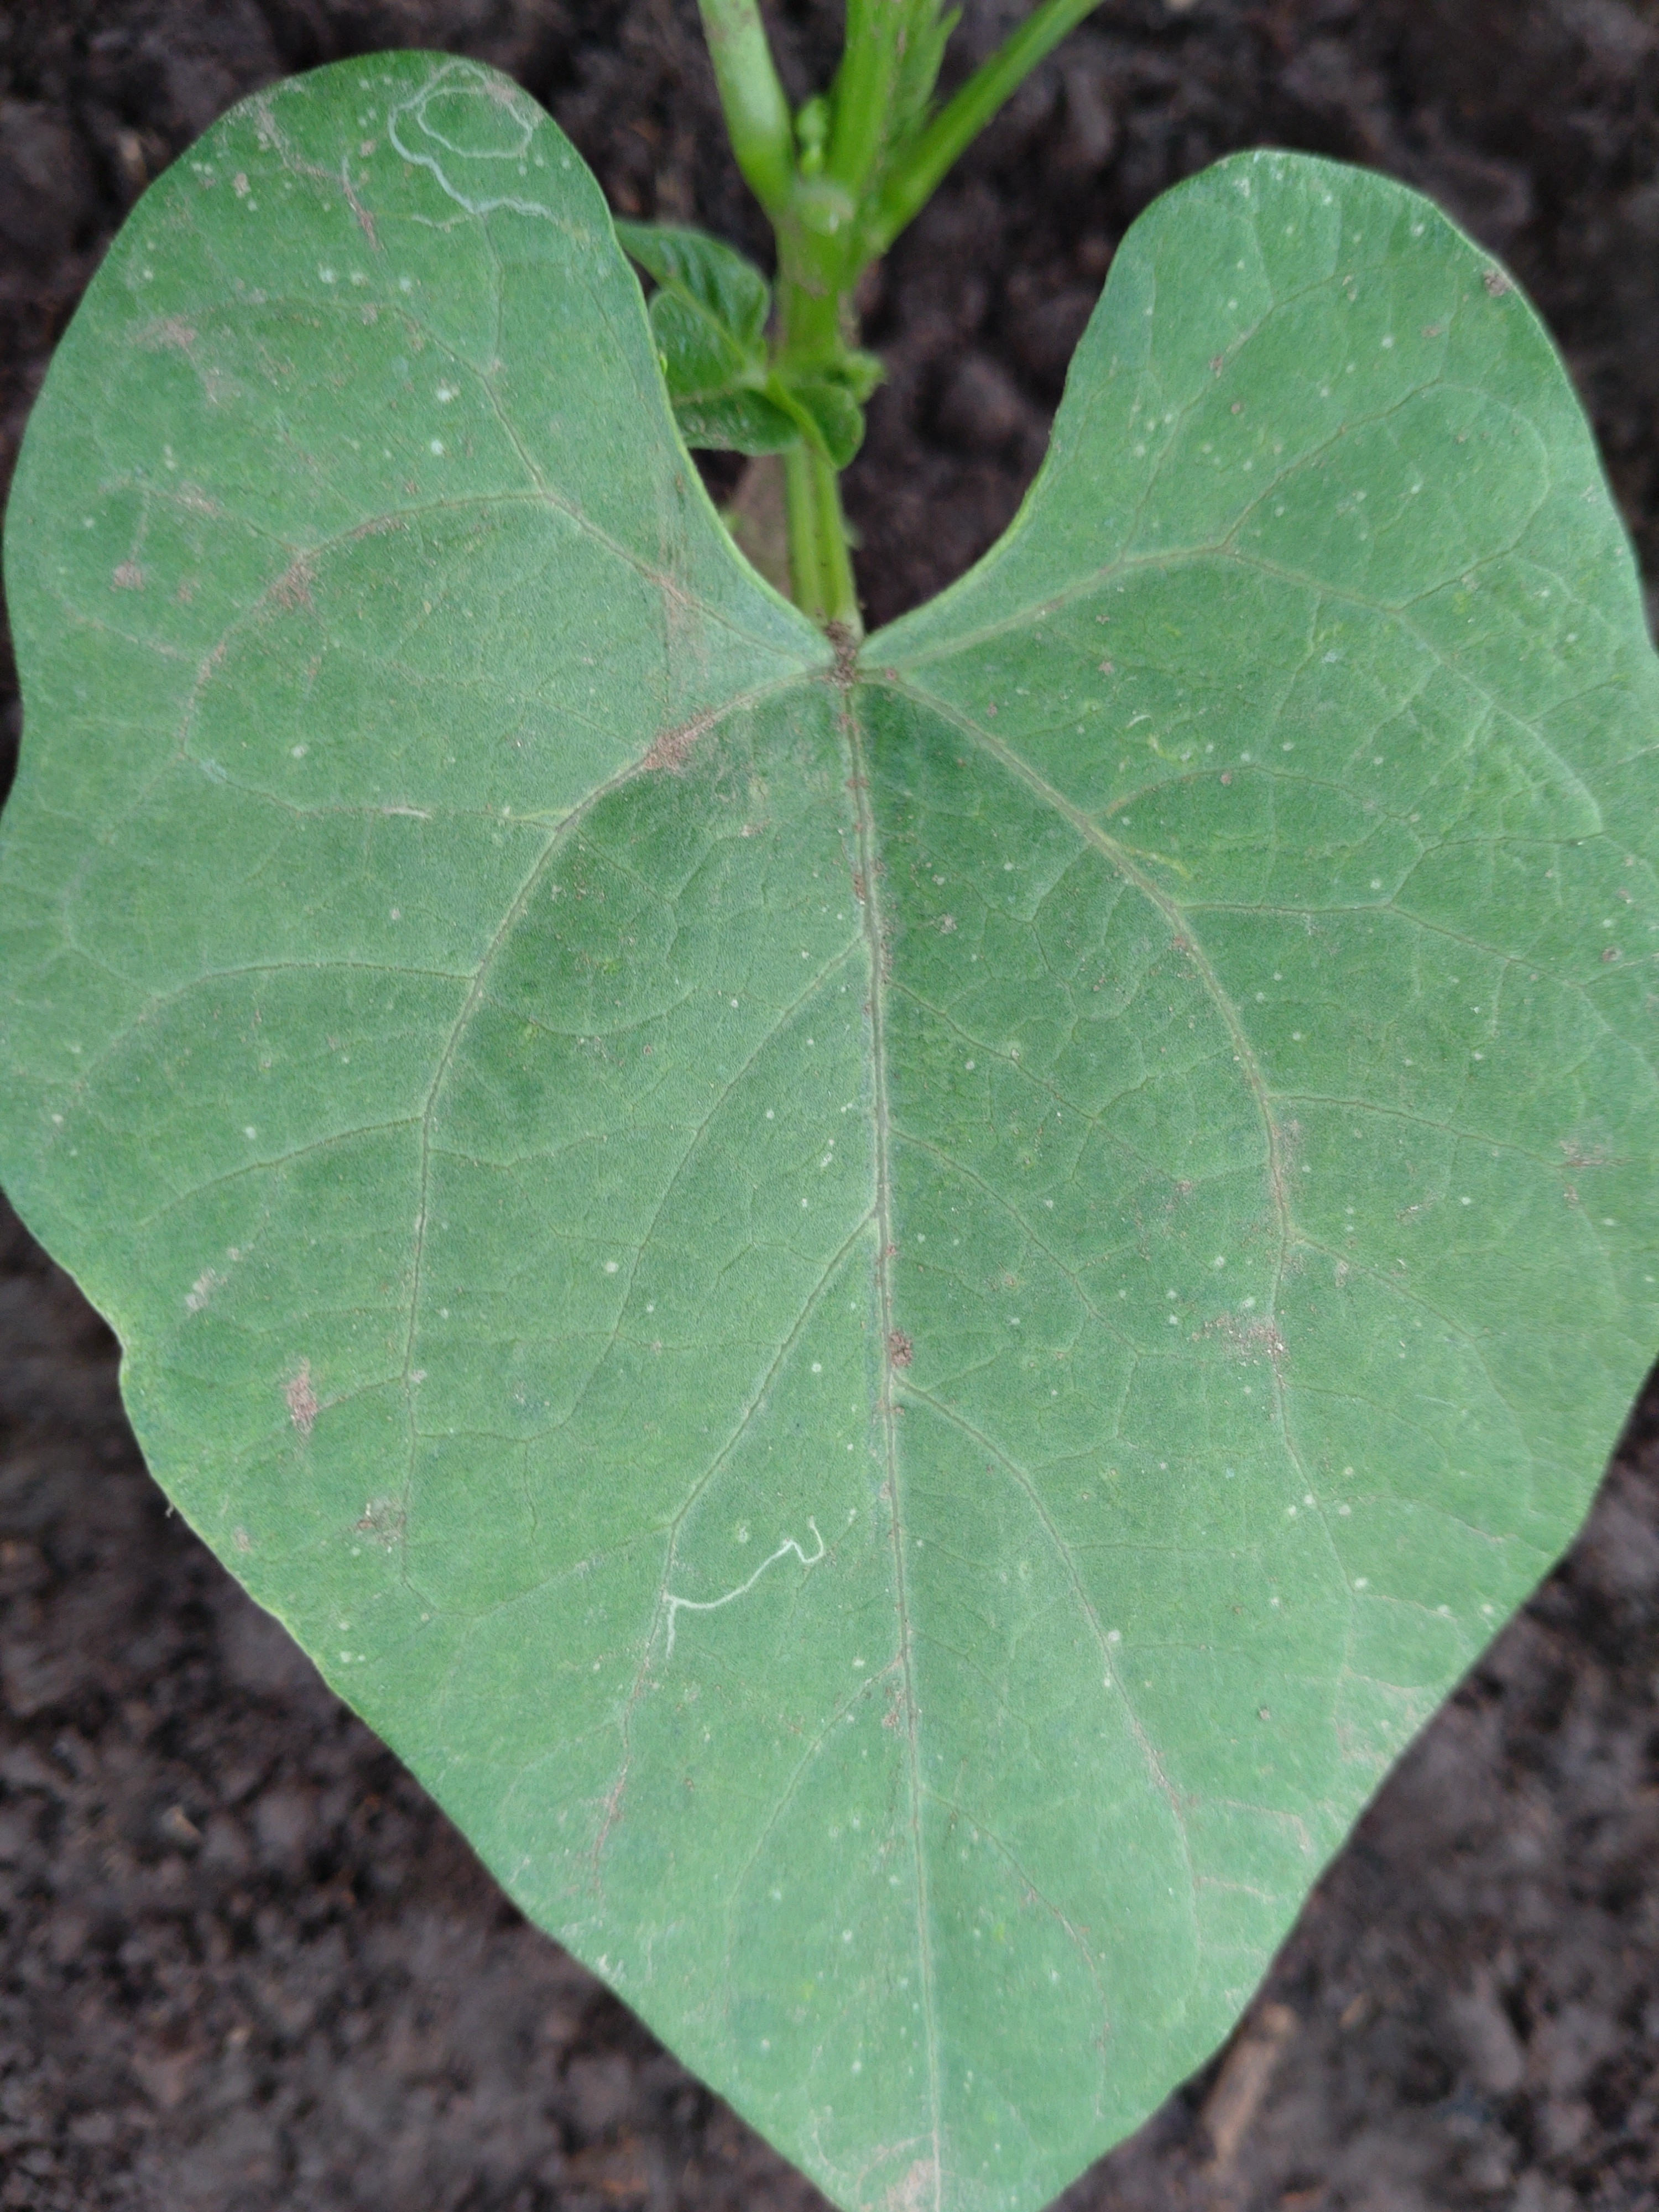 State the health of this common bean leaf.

healthy
